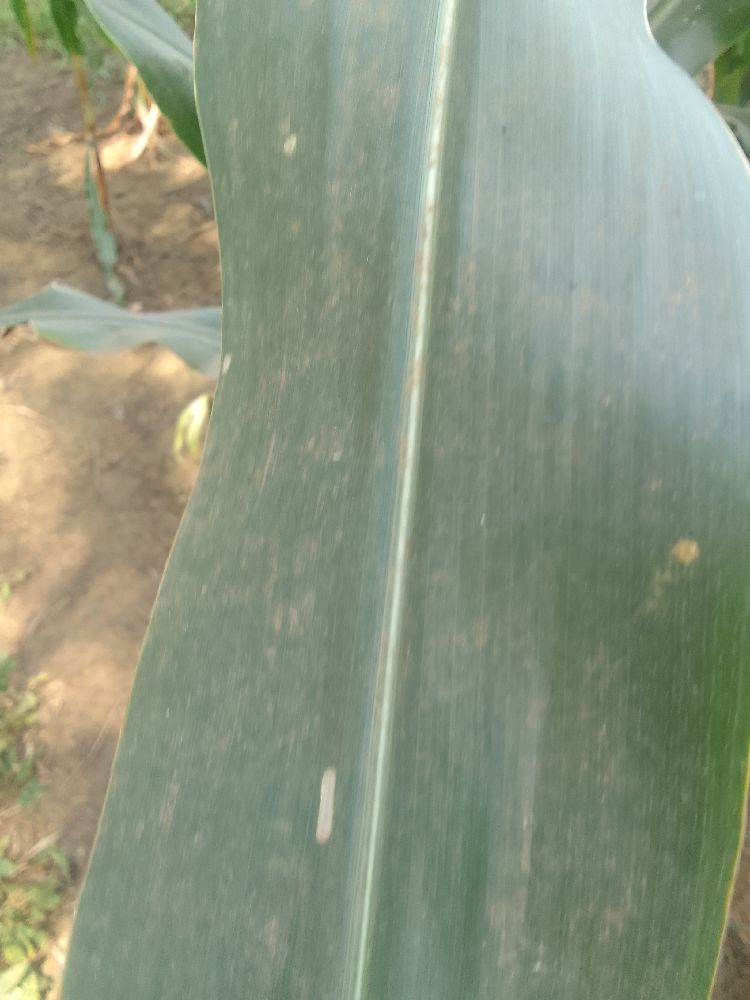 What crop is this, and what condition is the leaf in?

maize, healthy
